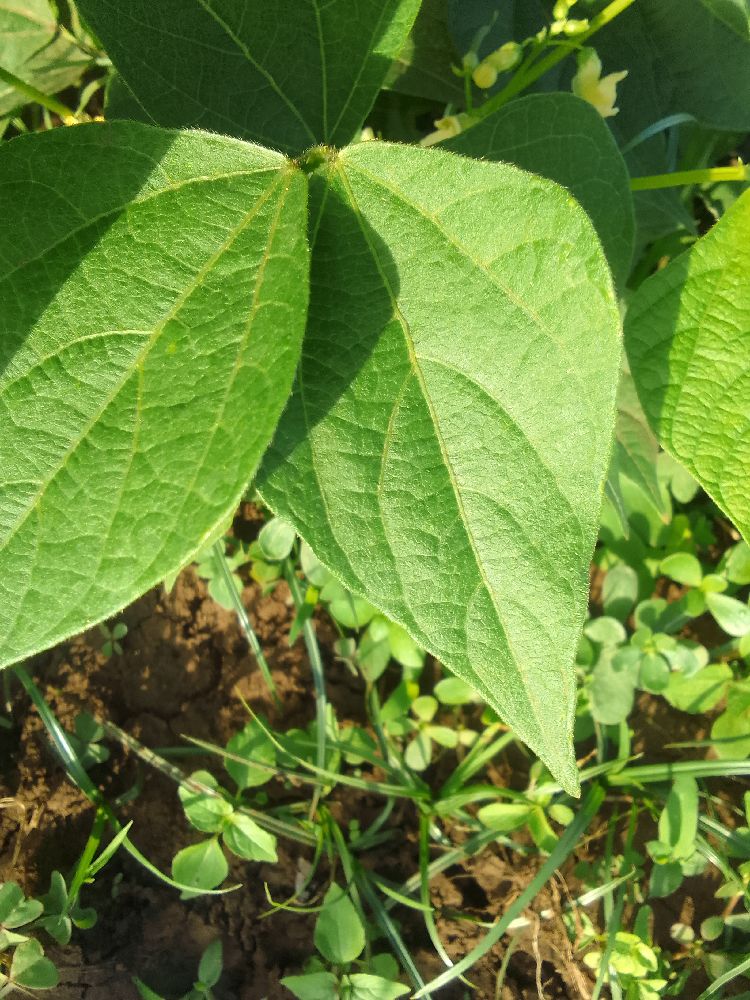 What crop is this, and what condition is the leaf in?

common bean, healthy
